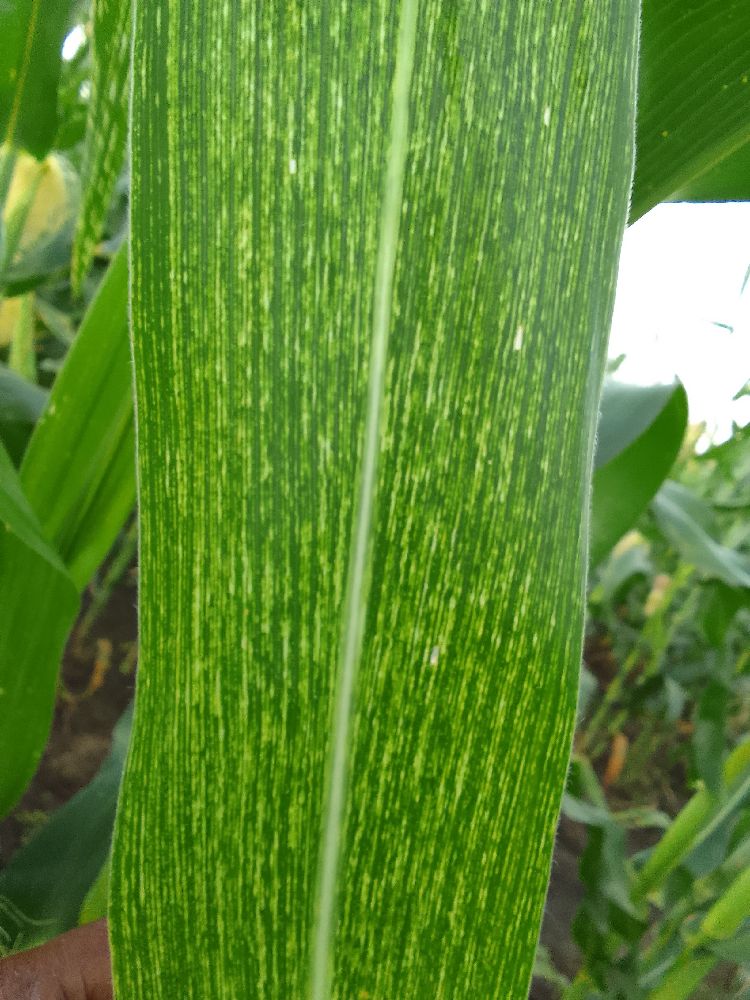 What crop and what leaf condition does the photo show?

maize, maize streak virus
